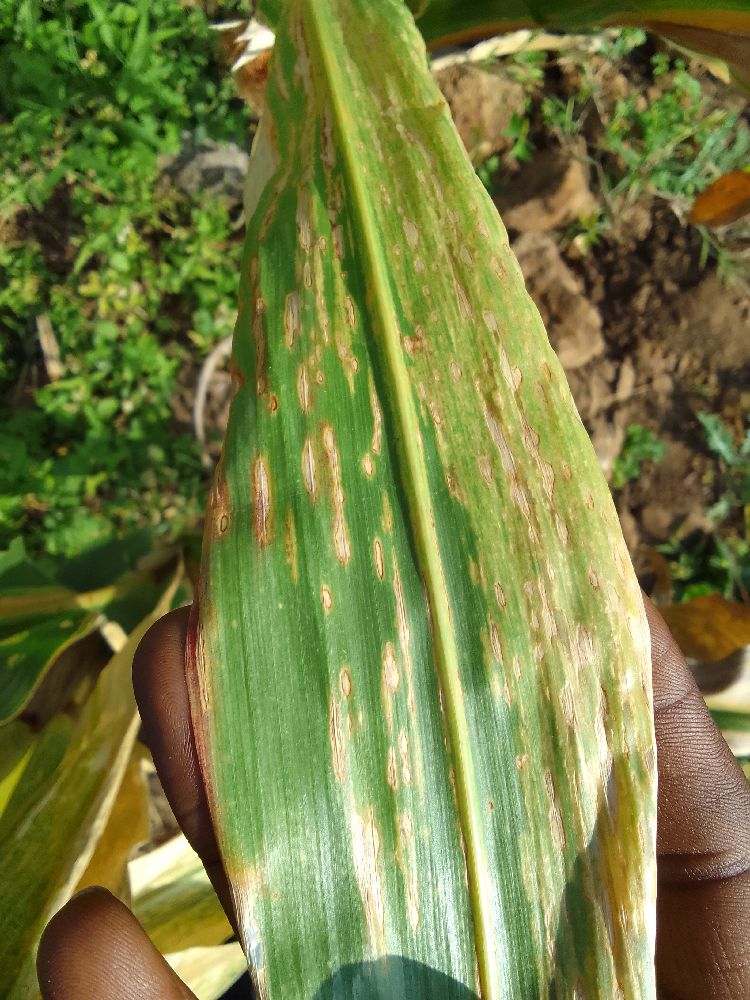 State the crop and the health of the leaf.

maize, maize lethal necrosis
